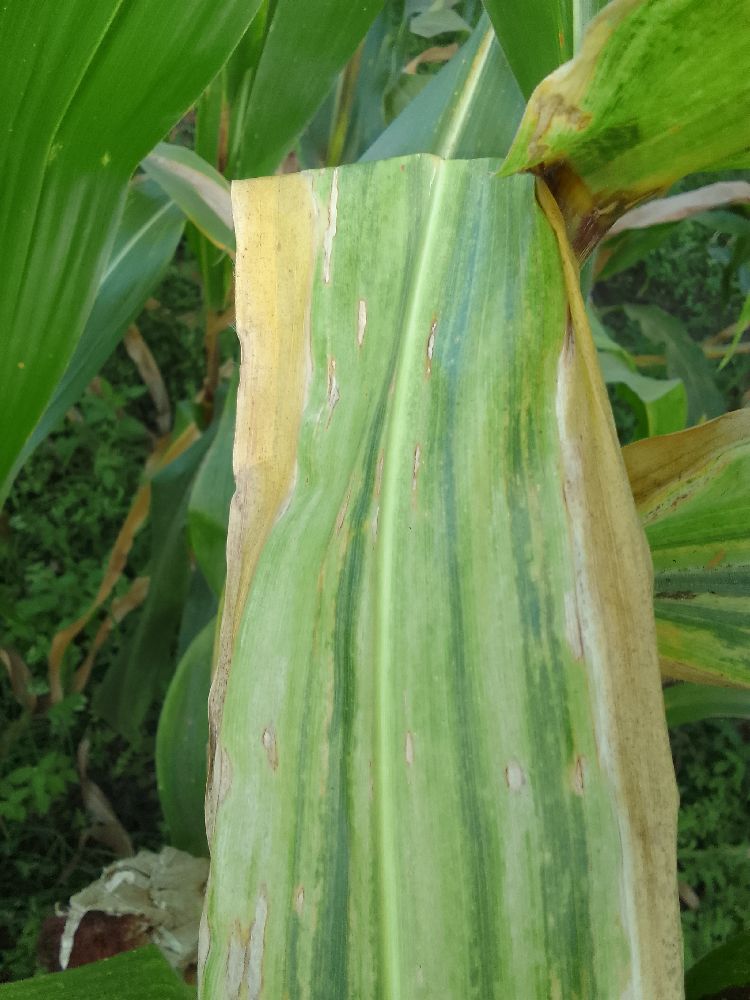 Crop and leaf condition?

maize, maize lethal necrosis
